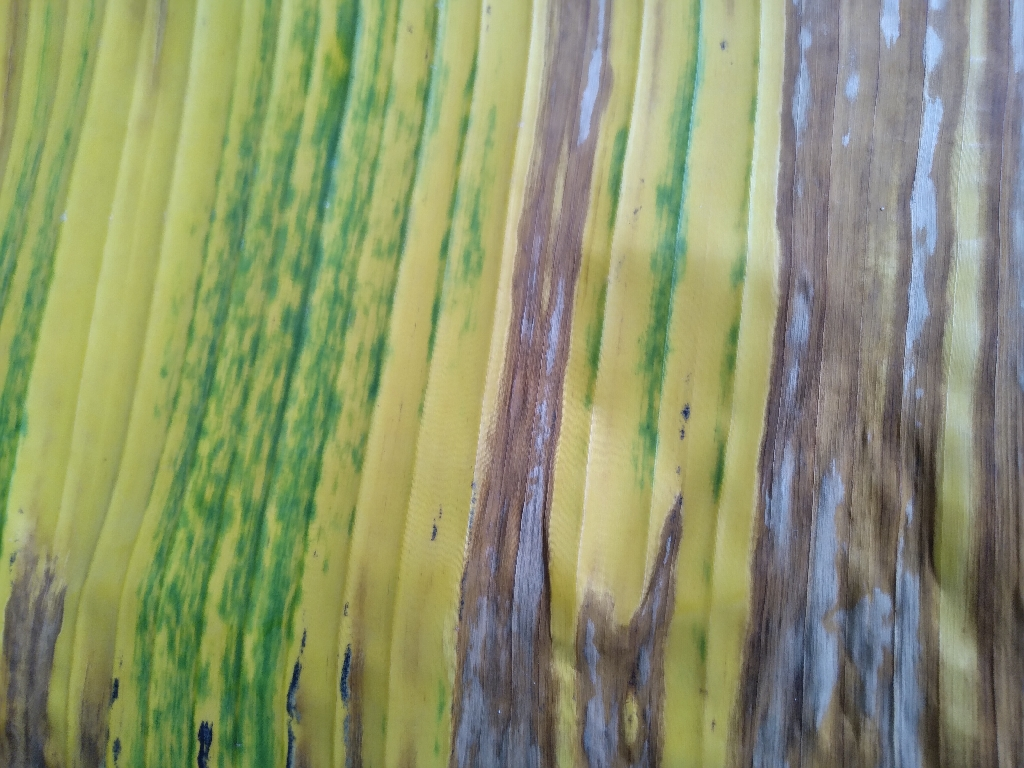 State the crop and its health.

banana, fusarium wilt race 1
